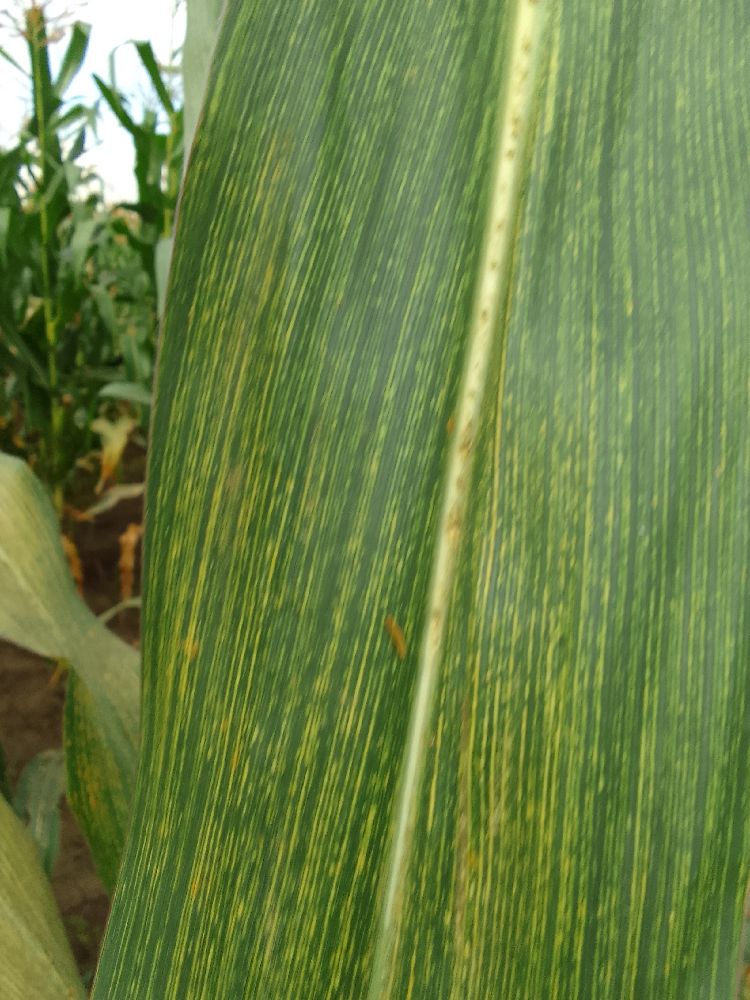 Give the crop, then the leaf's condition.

maize, maize streak virus
